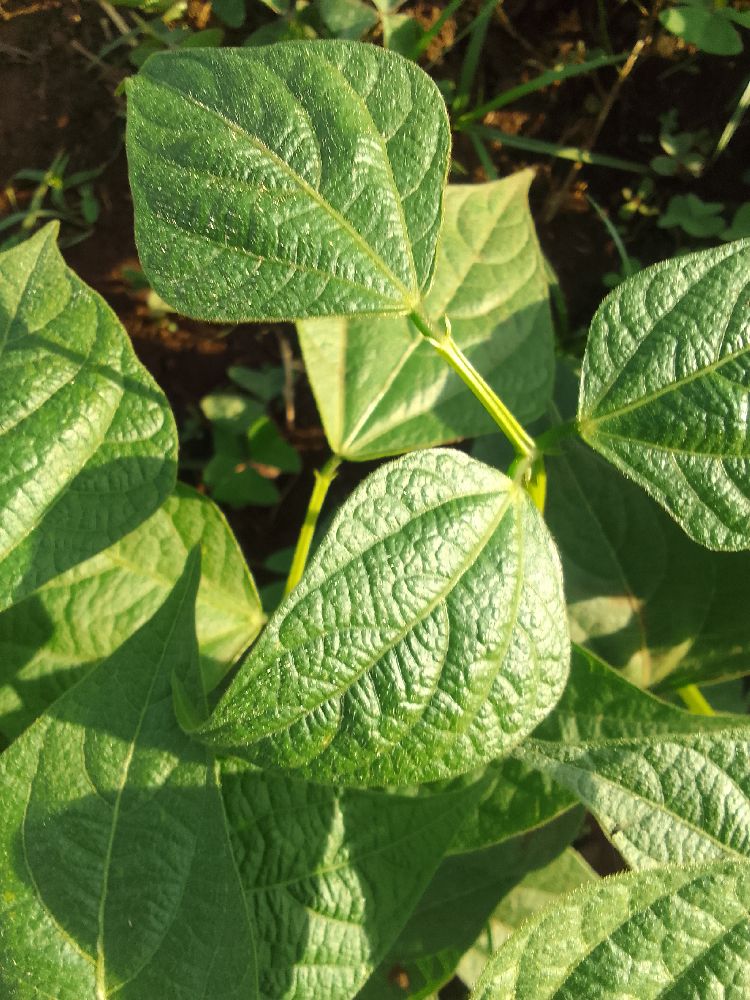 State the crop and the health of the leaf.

common bean, healthy
